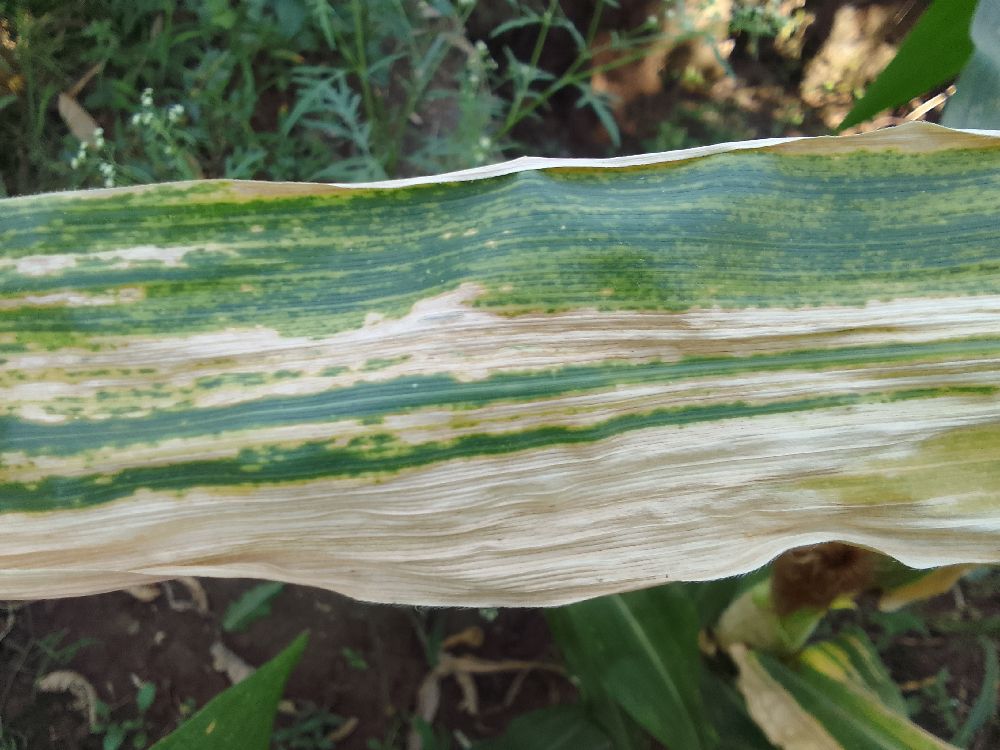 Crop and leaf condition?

maize, maize lethal necrosis
